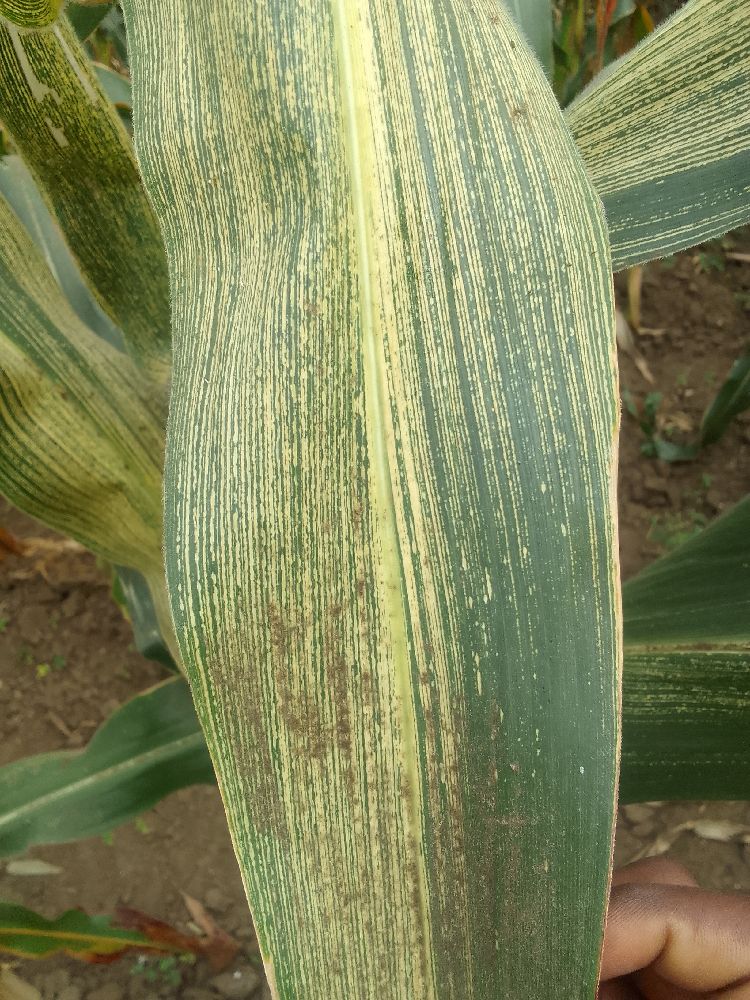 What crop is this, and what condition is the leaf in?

maize, maize streak virus
